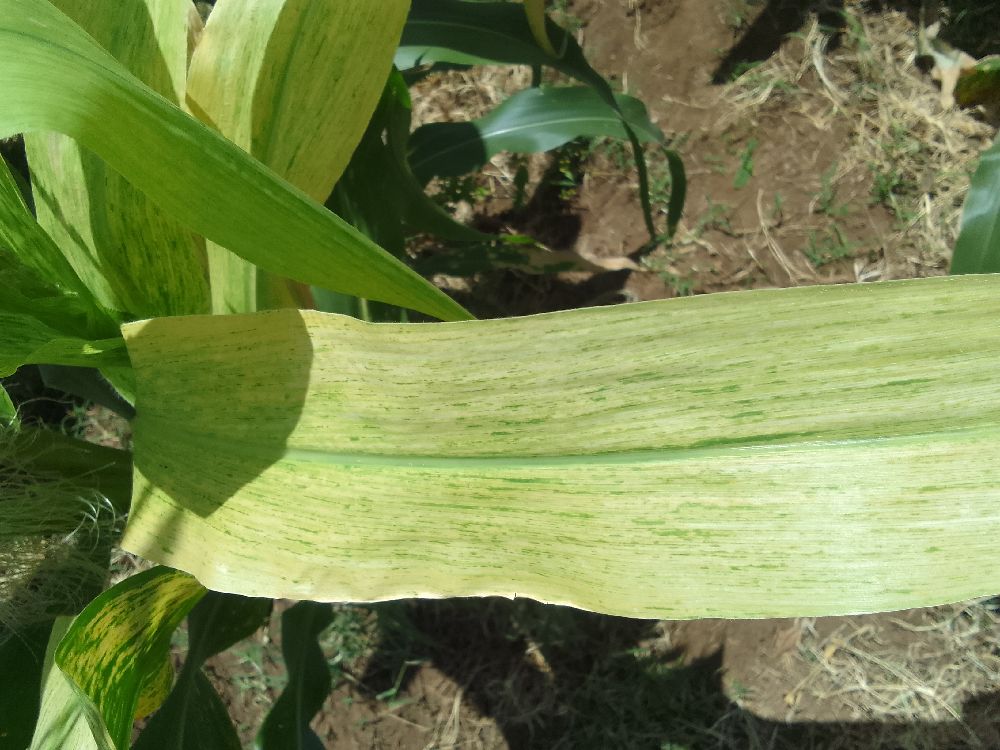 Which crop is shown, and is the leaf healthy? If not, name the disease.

maize, maize lethal necrosis
